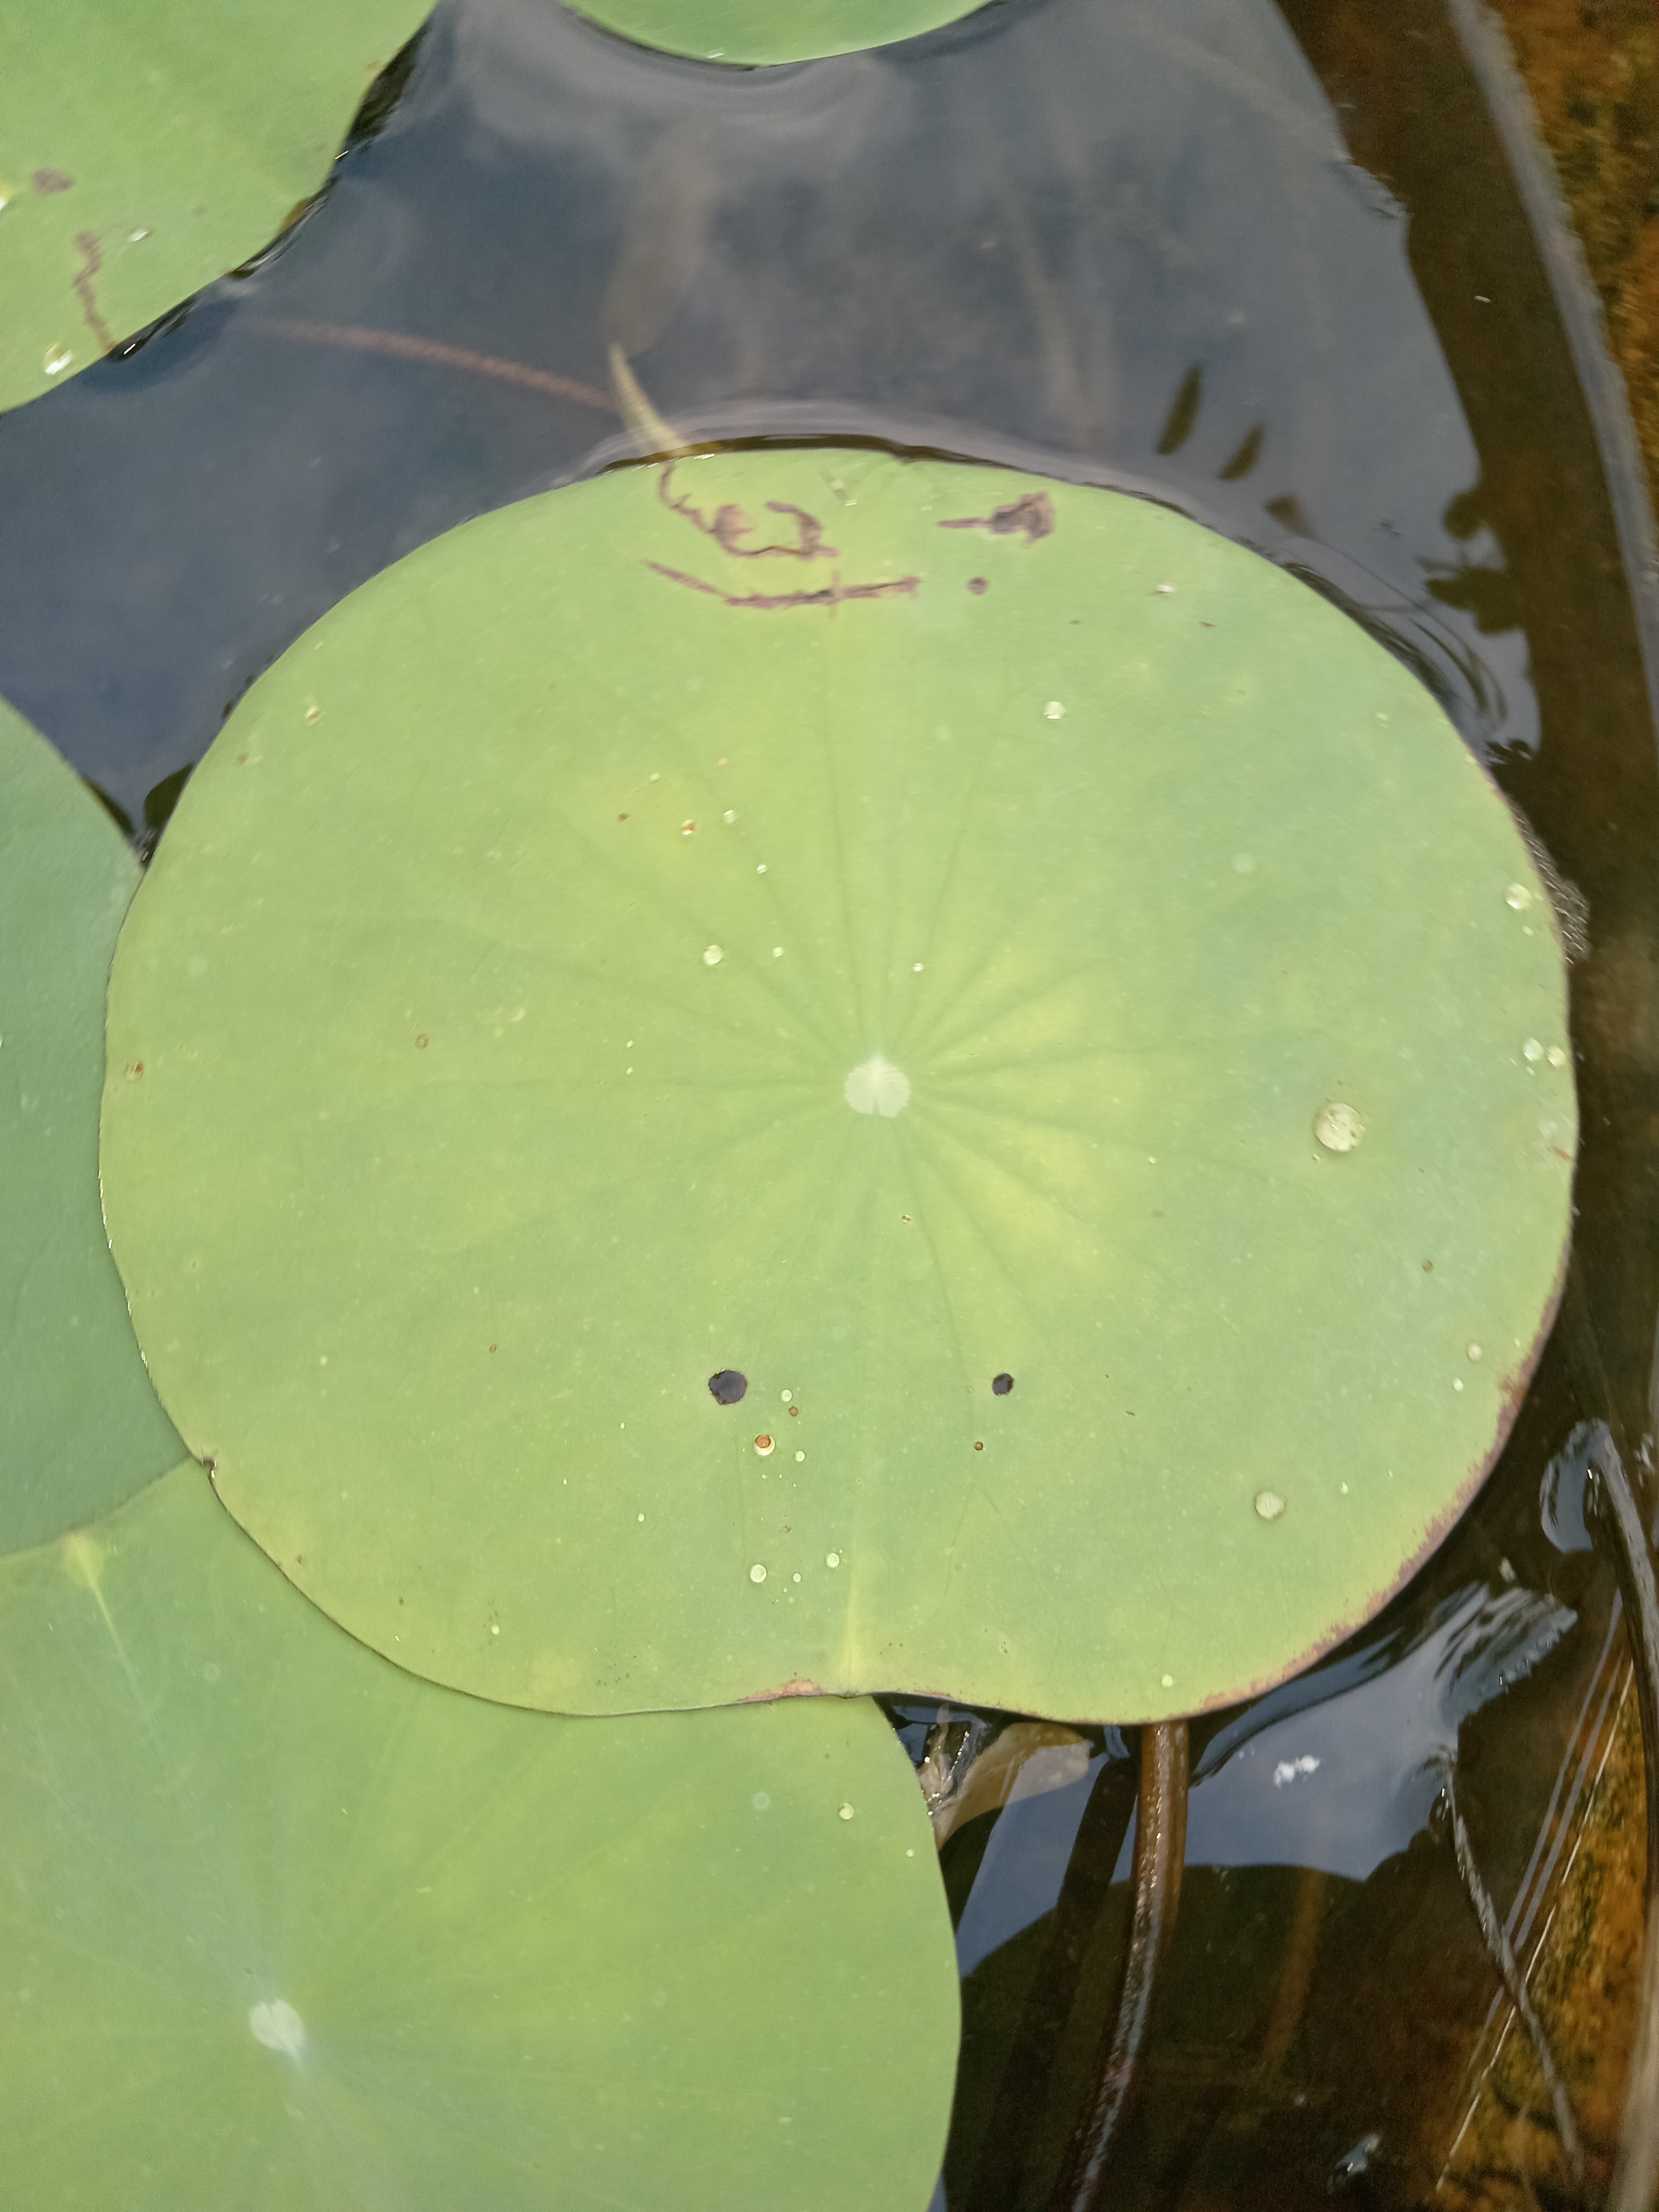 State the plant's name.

lotus
